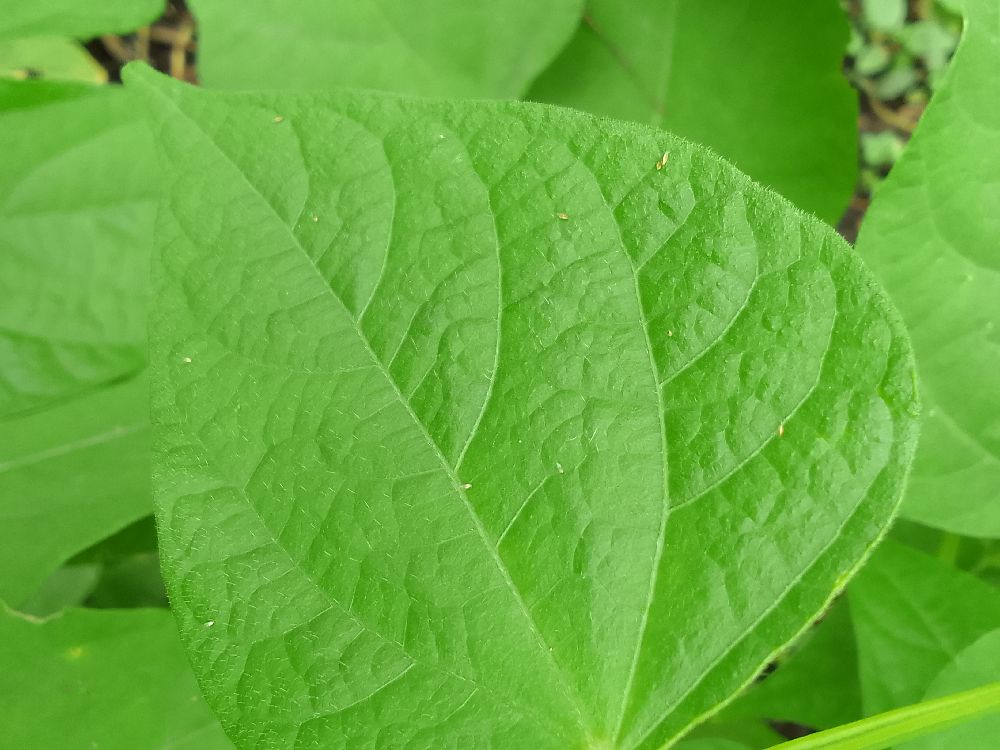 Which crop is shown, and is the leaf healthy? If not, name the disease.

common bean, healthy
